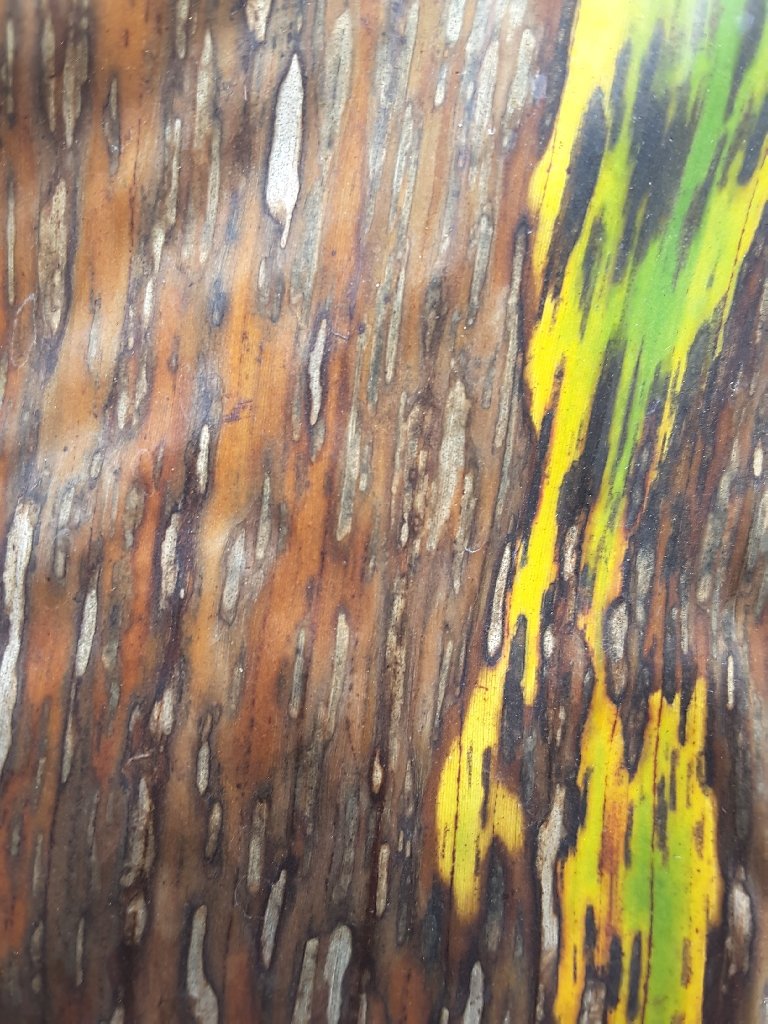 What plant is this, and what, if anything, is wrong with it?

banana, black sigatoka
